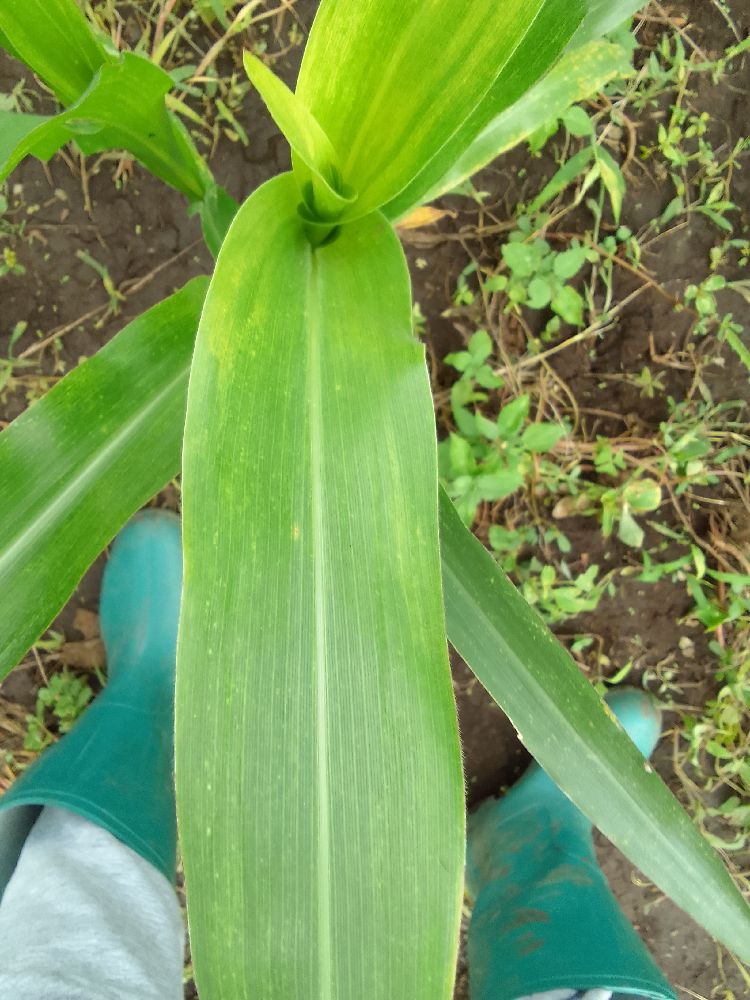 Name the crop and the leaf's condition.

maize, maize lethal necrosis
